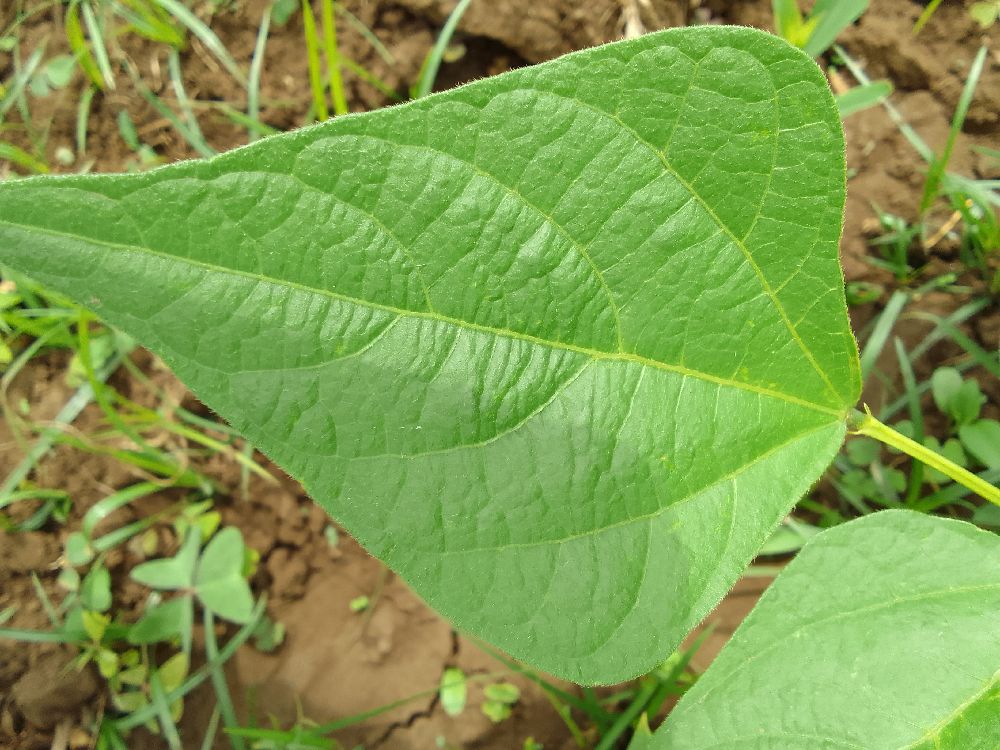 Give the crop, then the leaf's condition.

common bean, healthy
